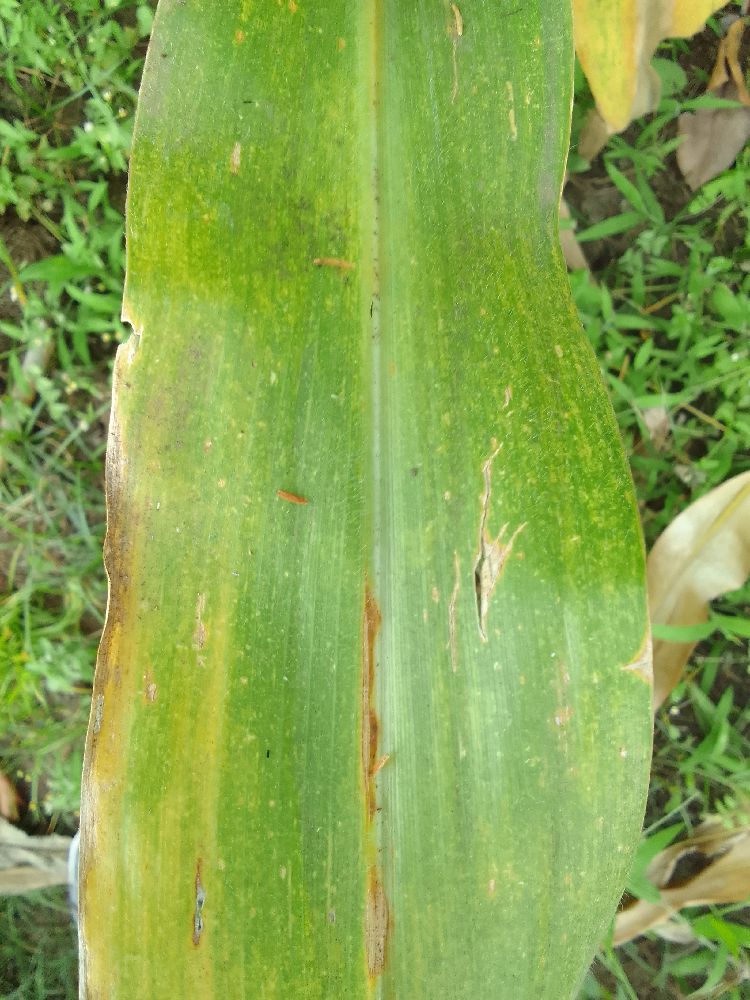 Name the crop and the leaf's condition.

maize, maize lethal necrosis
